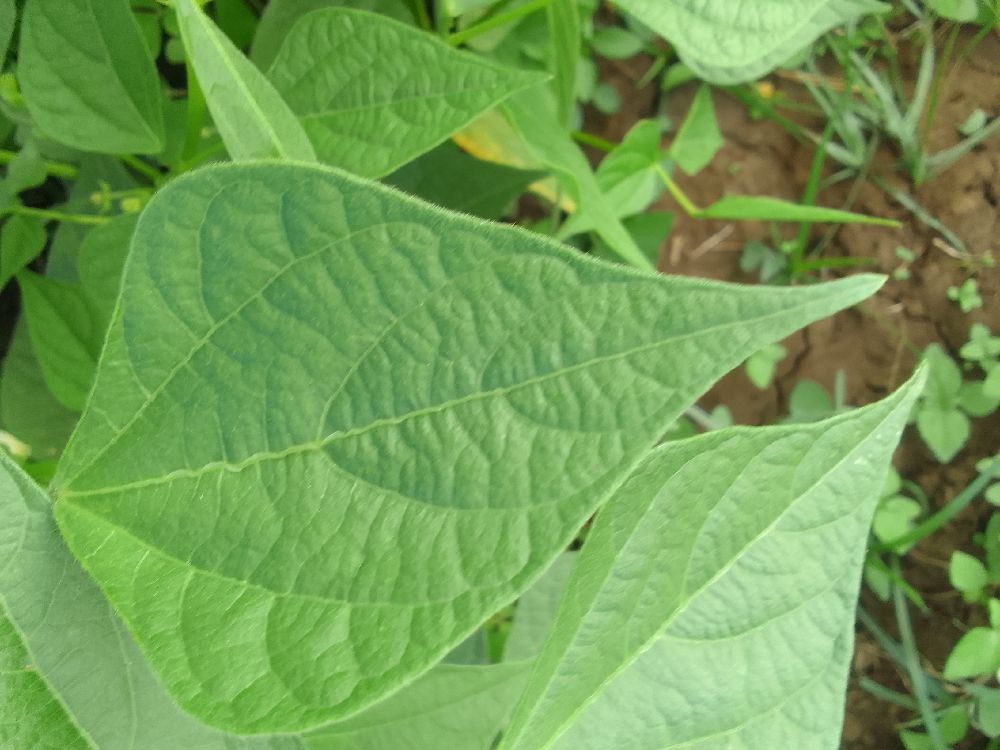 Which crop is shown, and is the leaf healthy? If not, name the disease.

common bean, healthy
